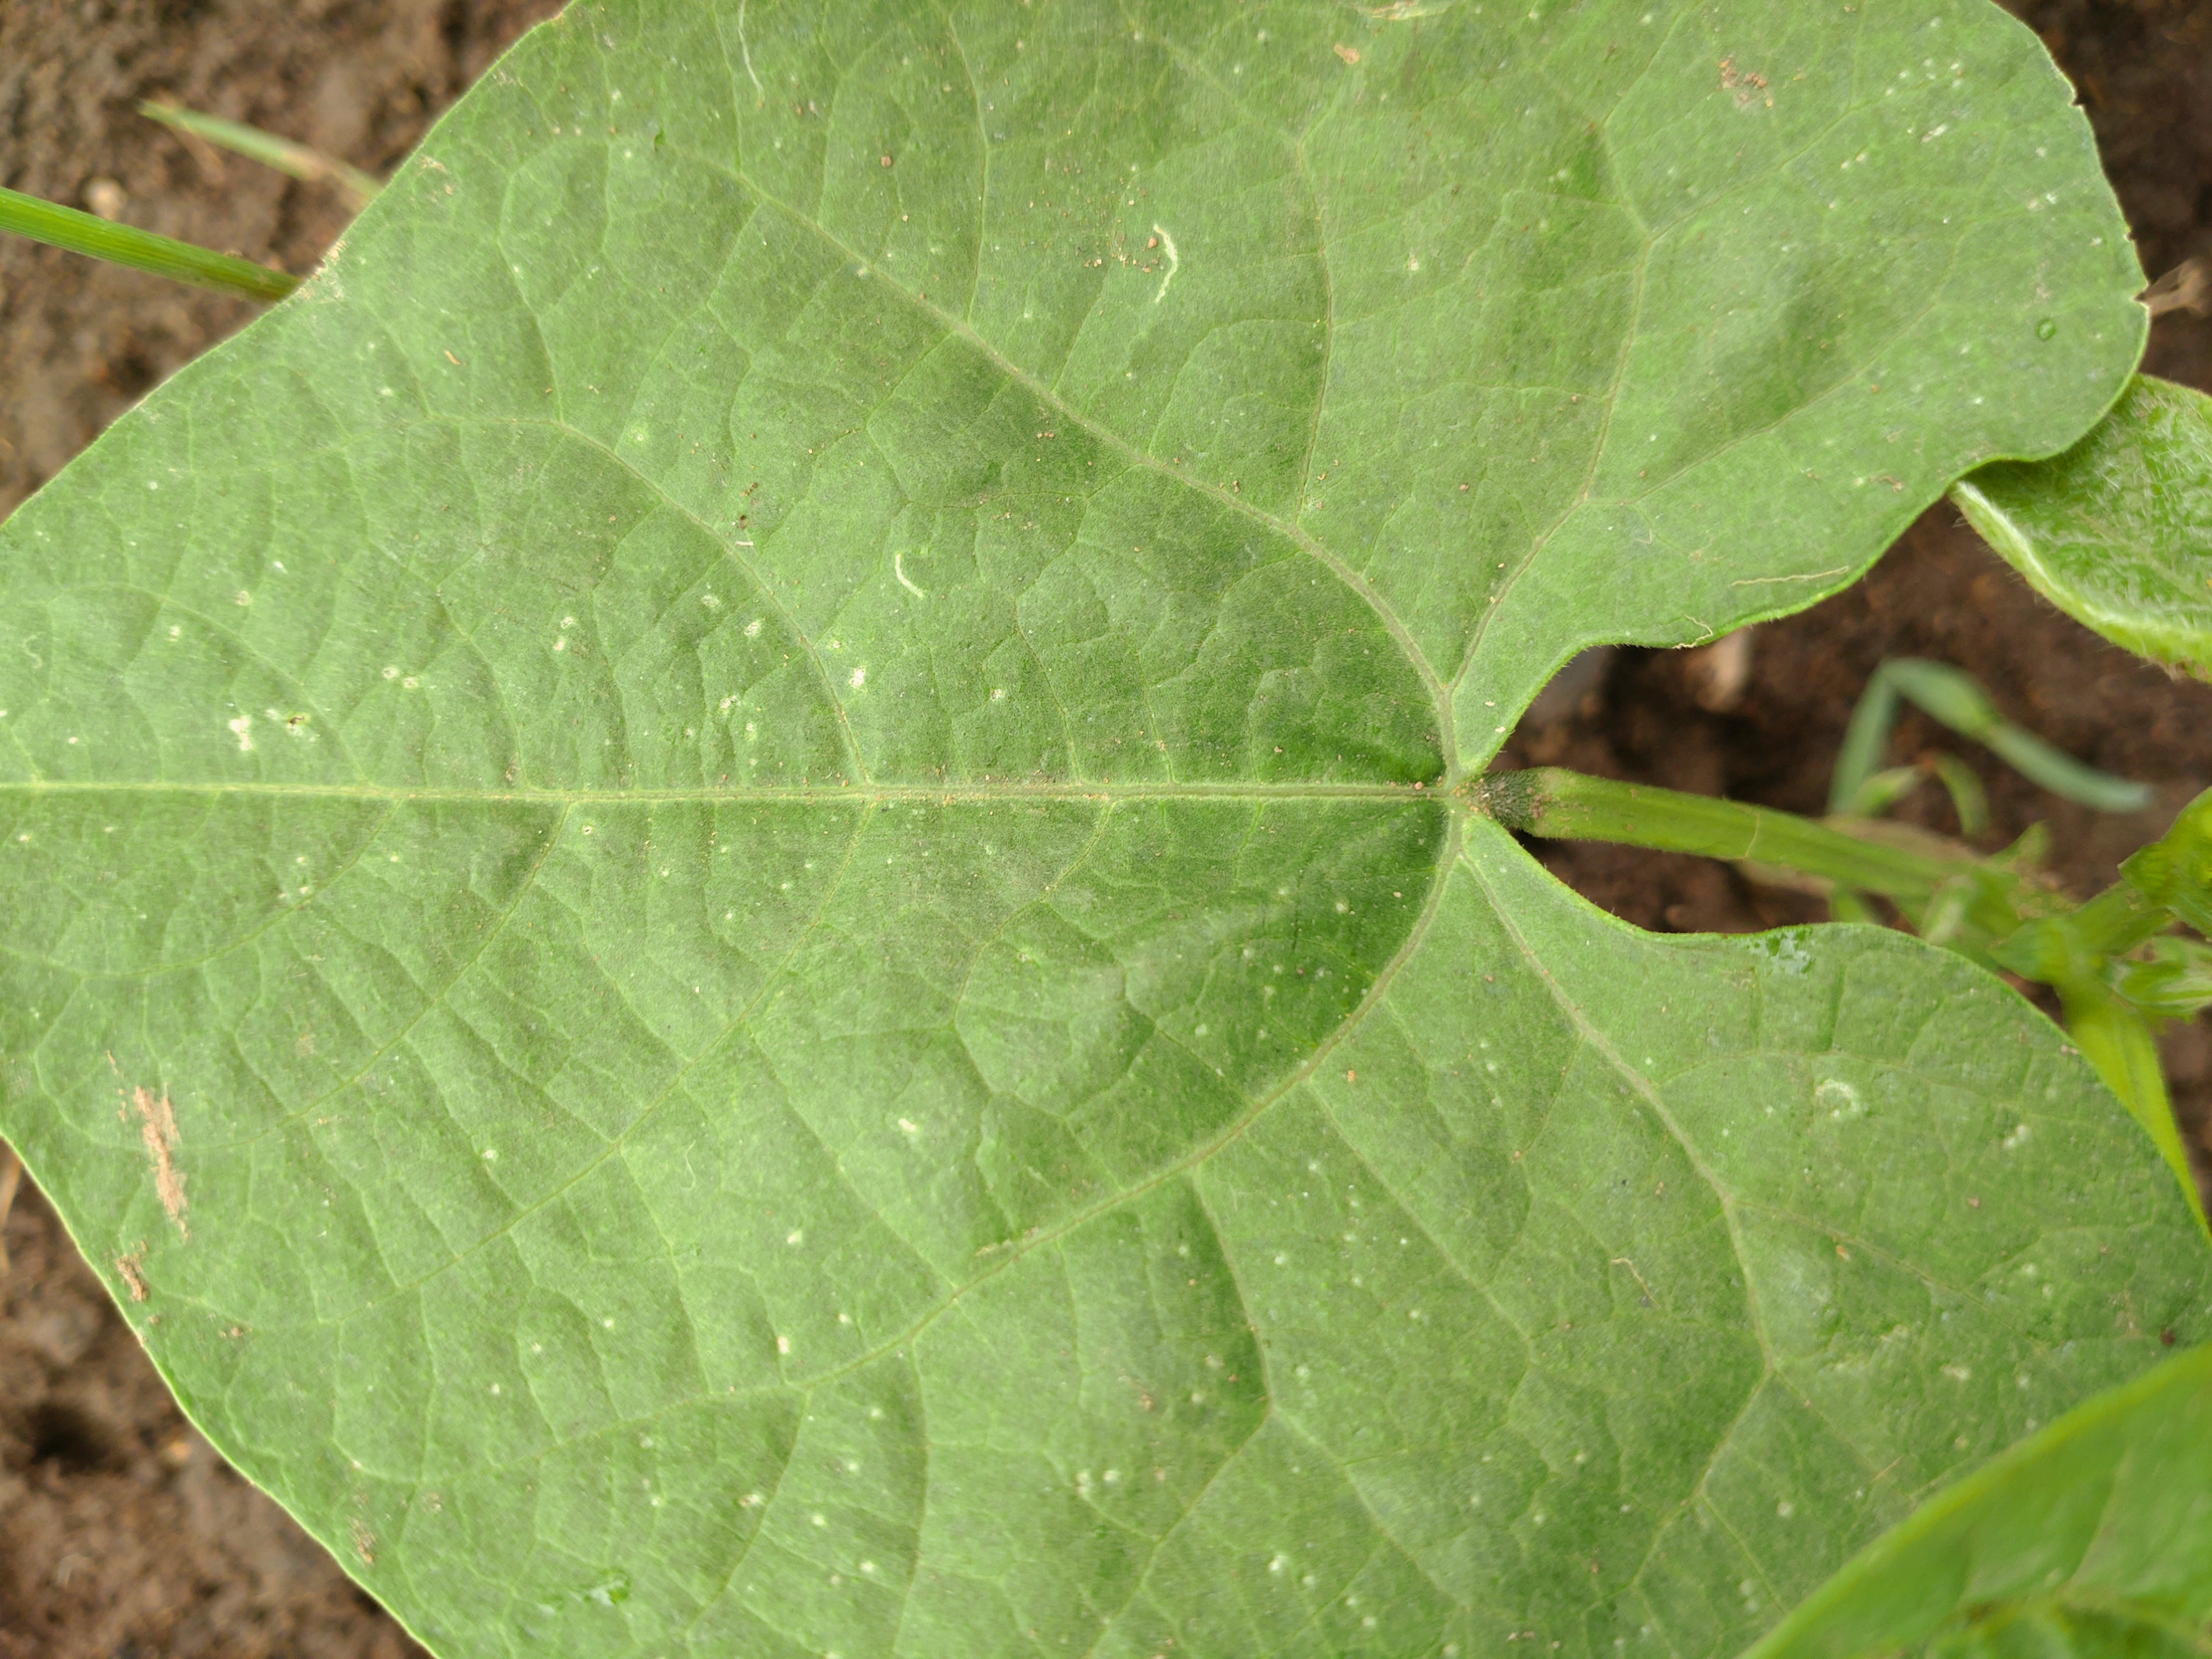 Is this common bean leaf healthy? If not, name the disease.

healthy
